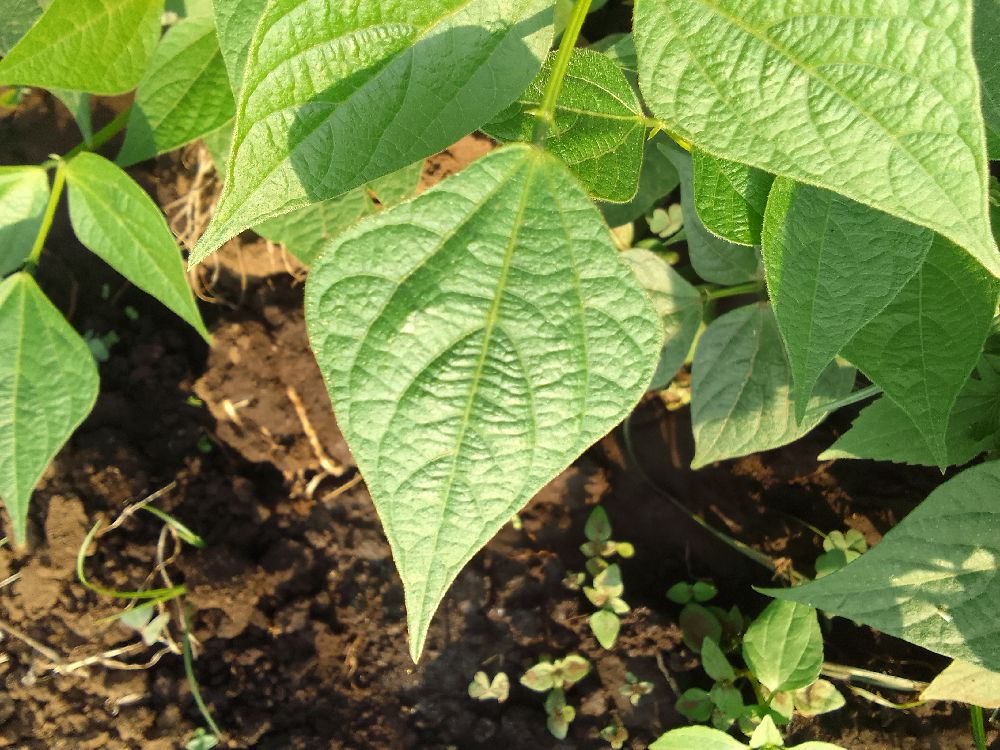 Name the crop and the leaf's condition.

common bean, healthy
